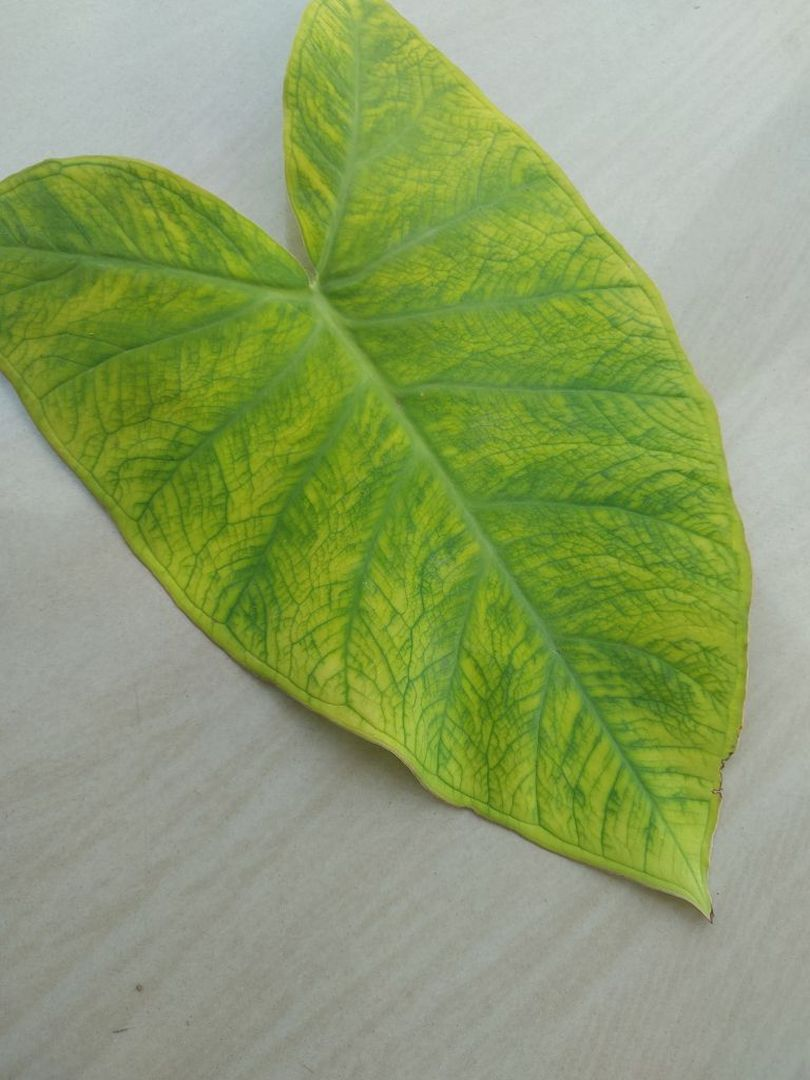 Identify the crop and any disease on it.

taro, mosaic
